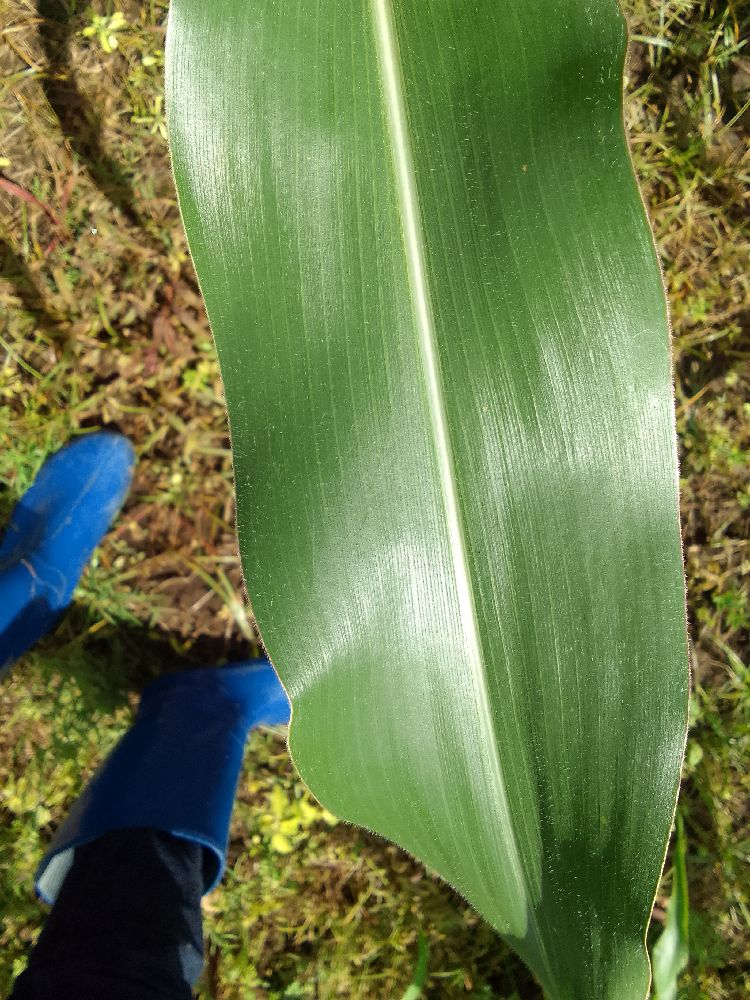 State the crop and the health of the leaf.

maize, healthy
